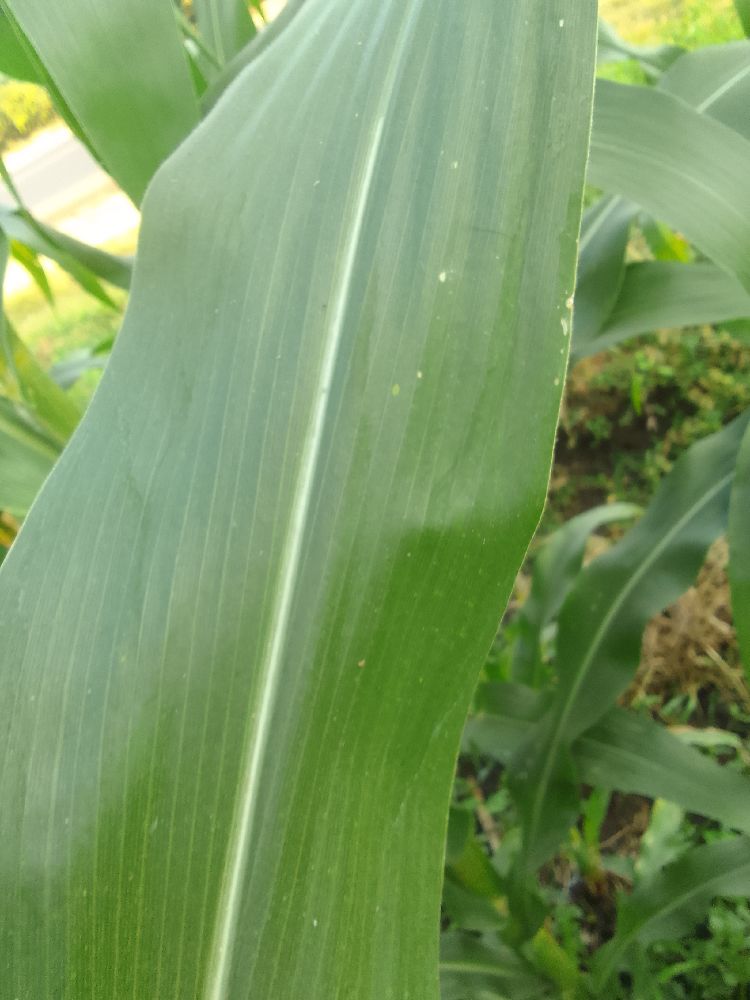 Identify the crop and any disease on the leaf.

maize, healthy
